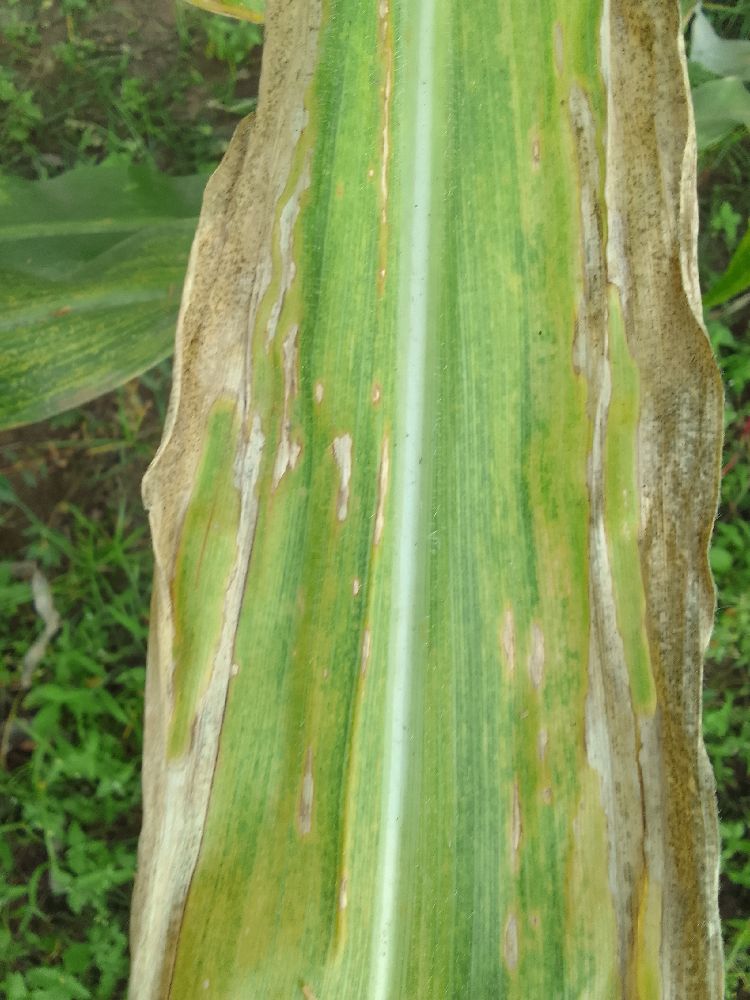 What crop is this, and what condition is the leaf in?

maize, maize lethal necrosis
